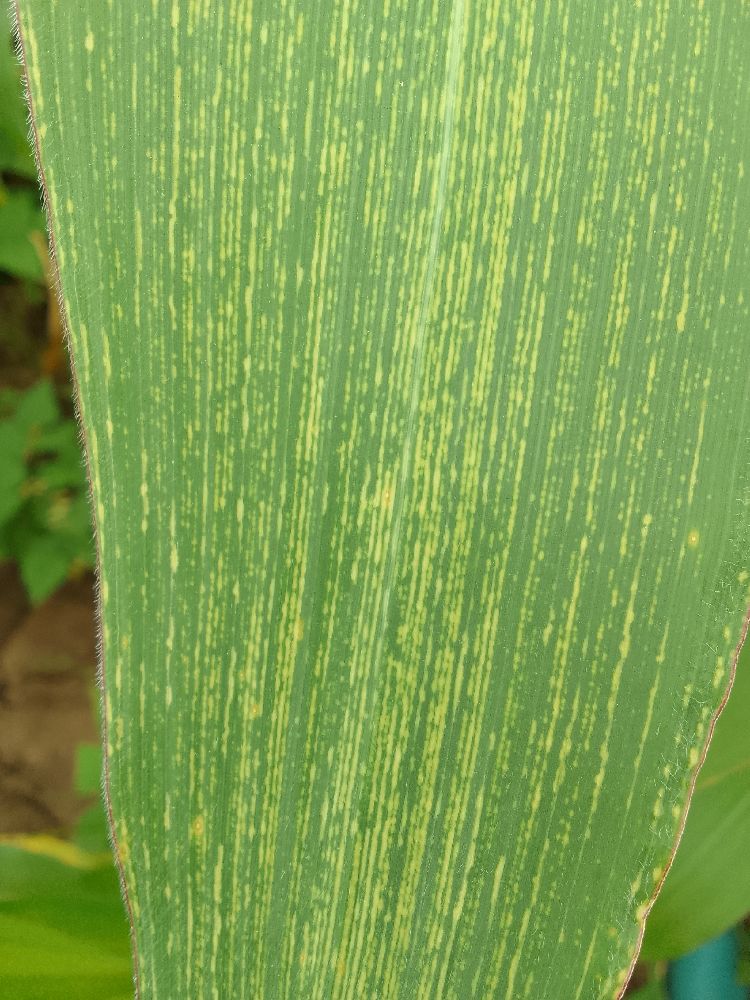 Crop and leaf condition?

maize, maize streak virus
